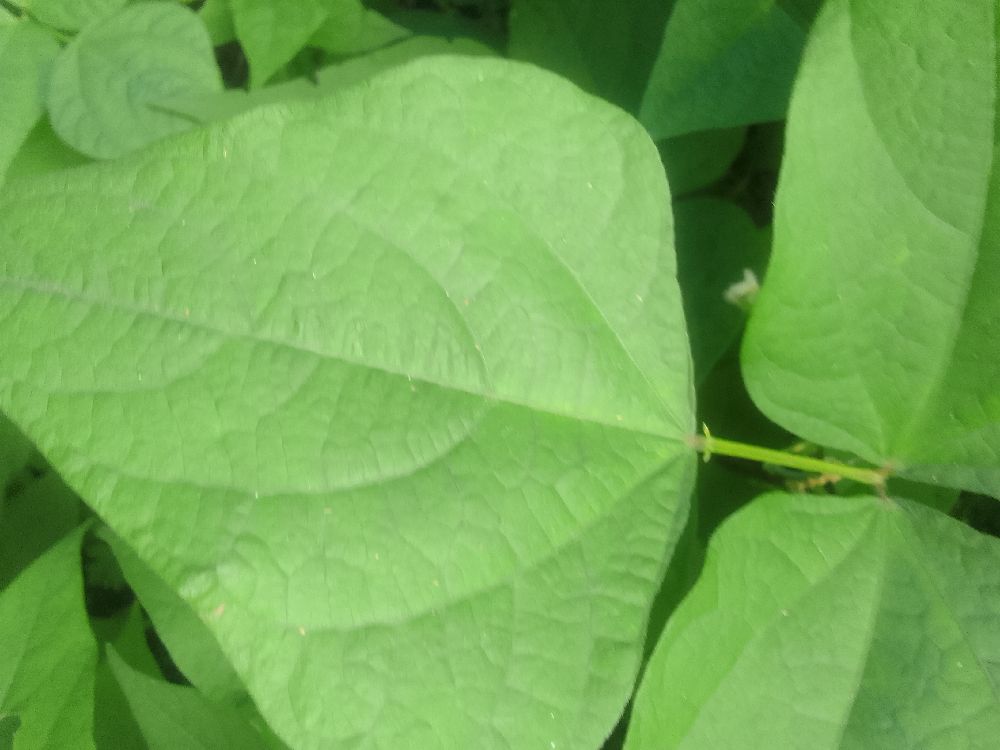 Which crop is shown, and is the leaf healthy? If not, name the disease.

common bean, healthy
